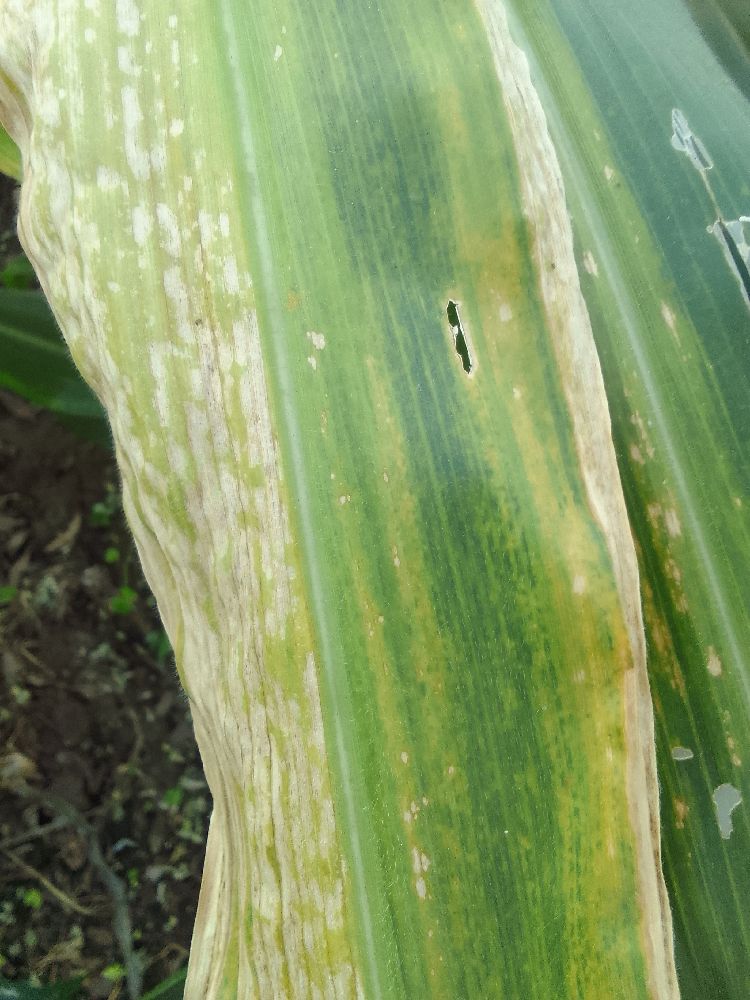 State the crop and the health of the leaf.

maize, maize lethal necrosis
